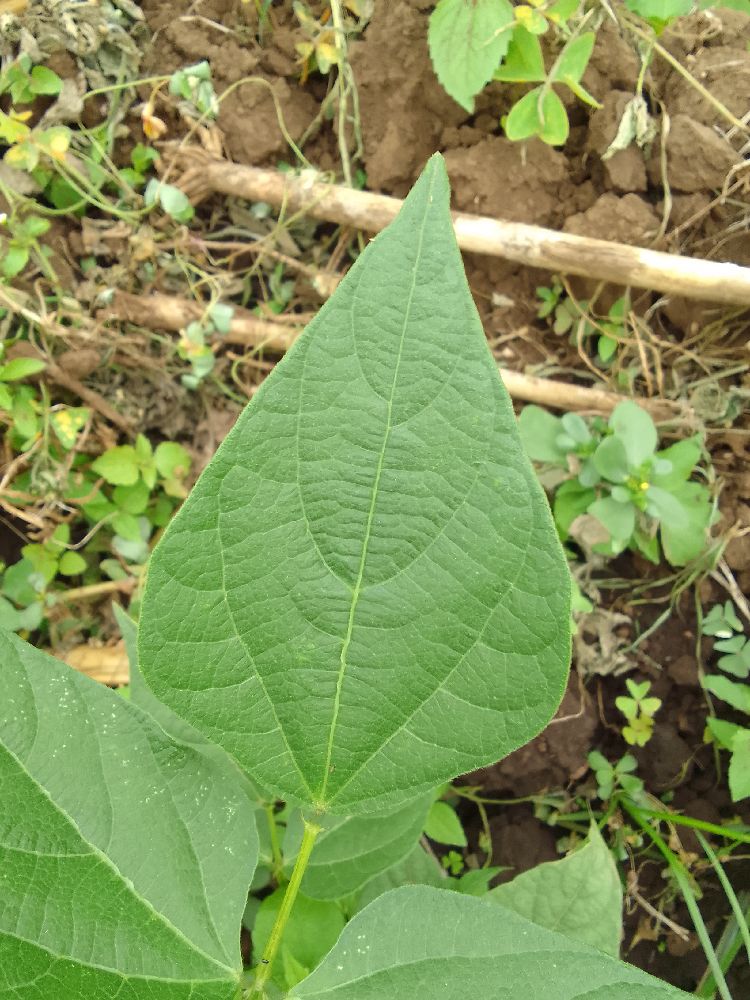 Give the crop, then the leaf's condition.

common bean, healthy
